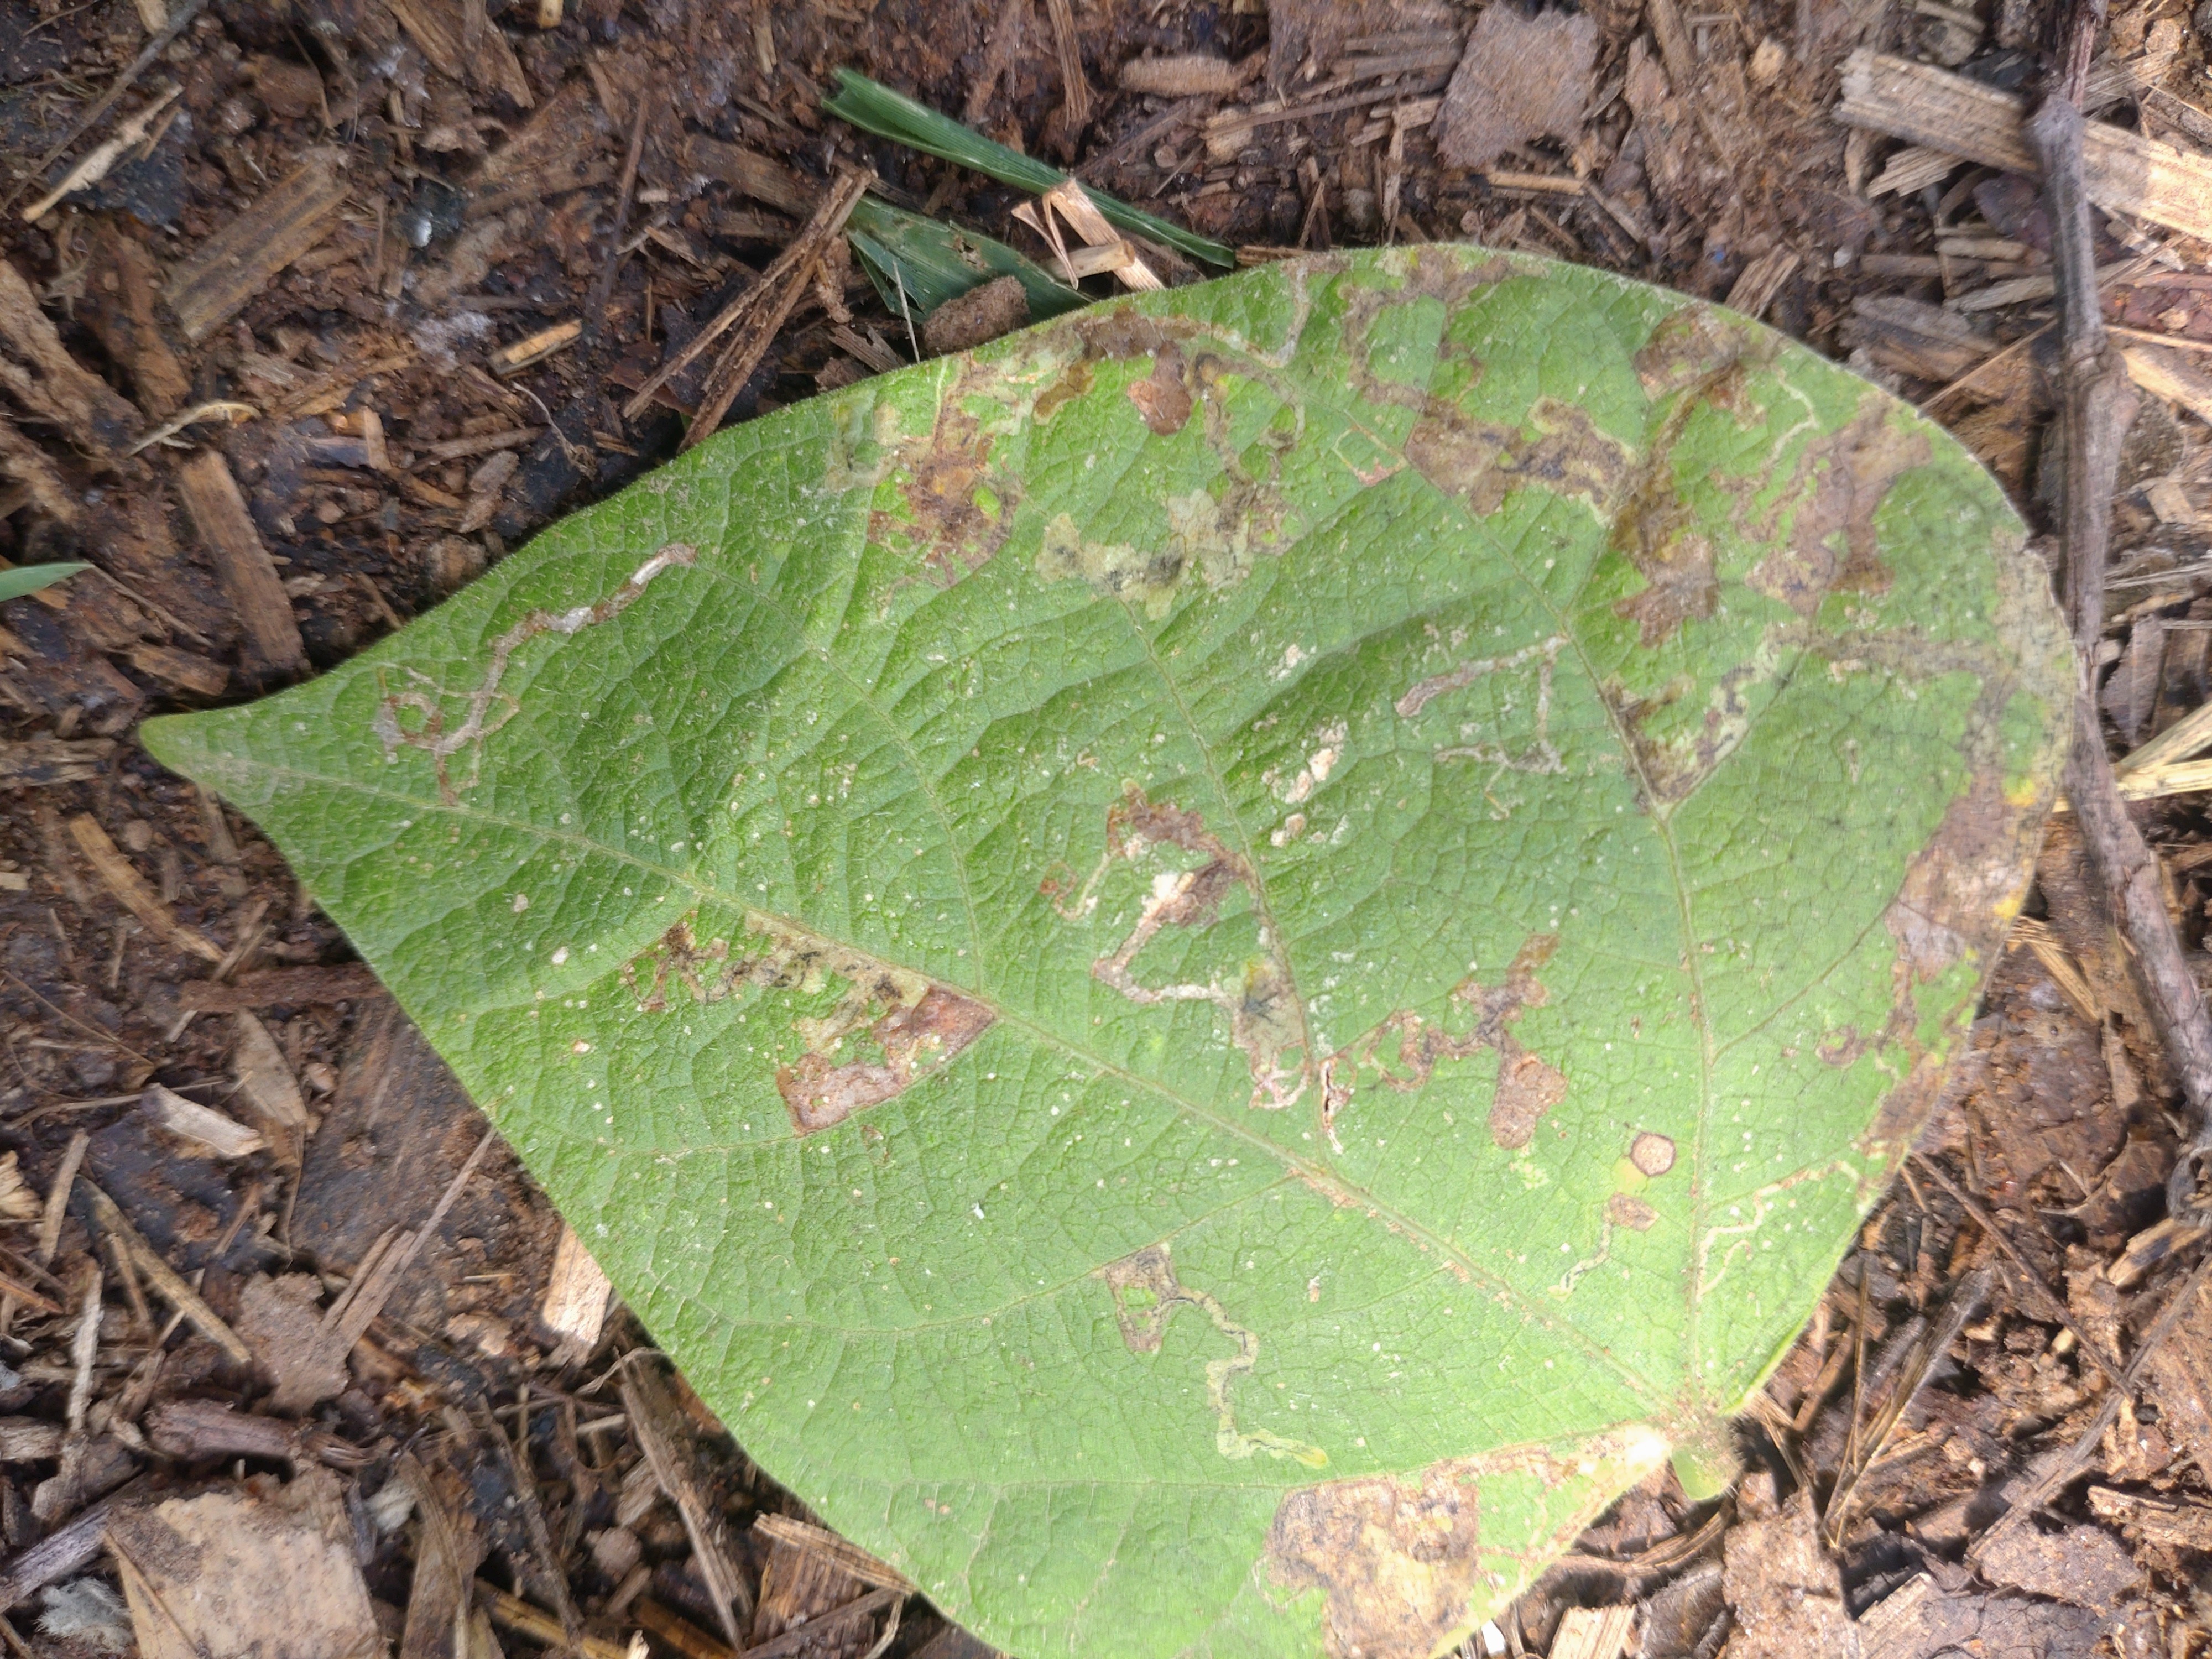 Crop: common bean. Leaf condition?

anthracnose
